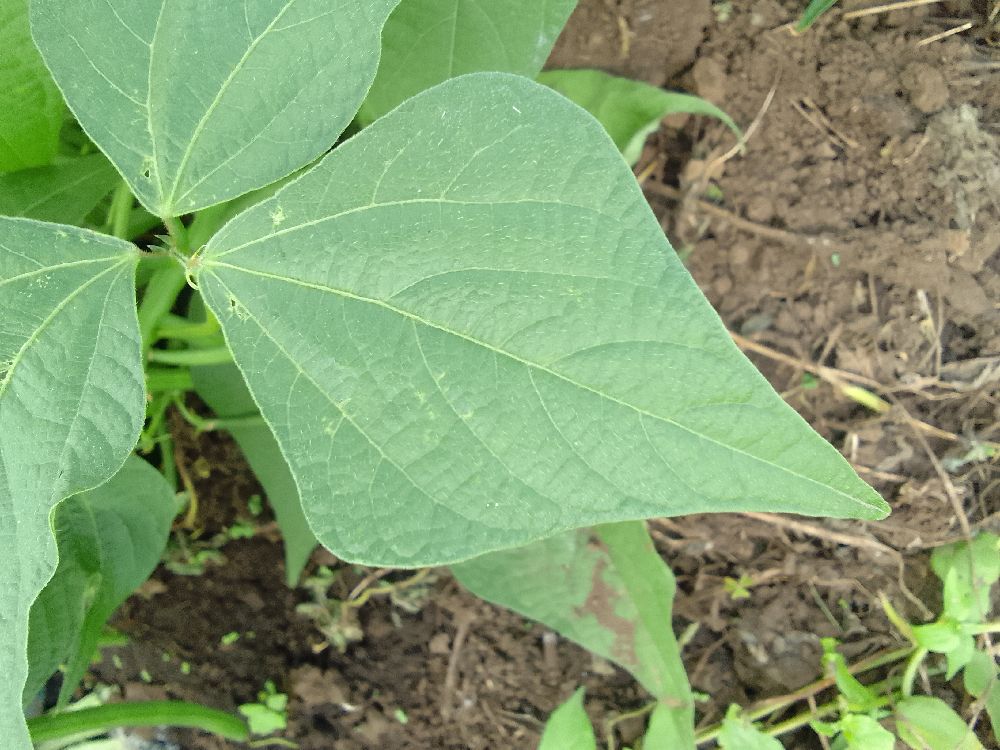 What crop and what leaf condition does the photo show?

common bean, healthy
